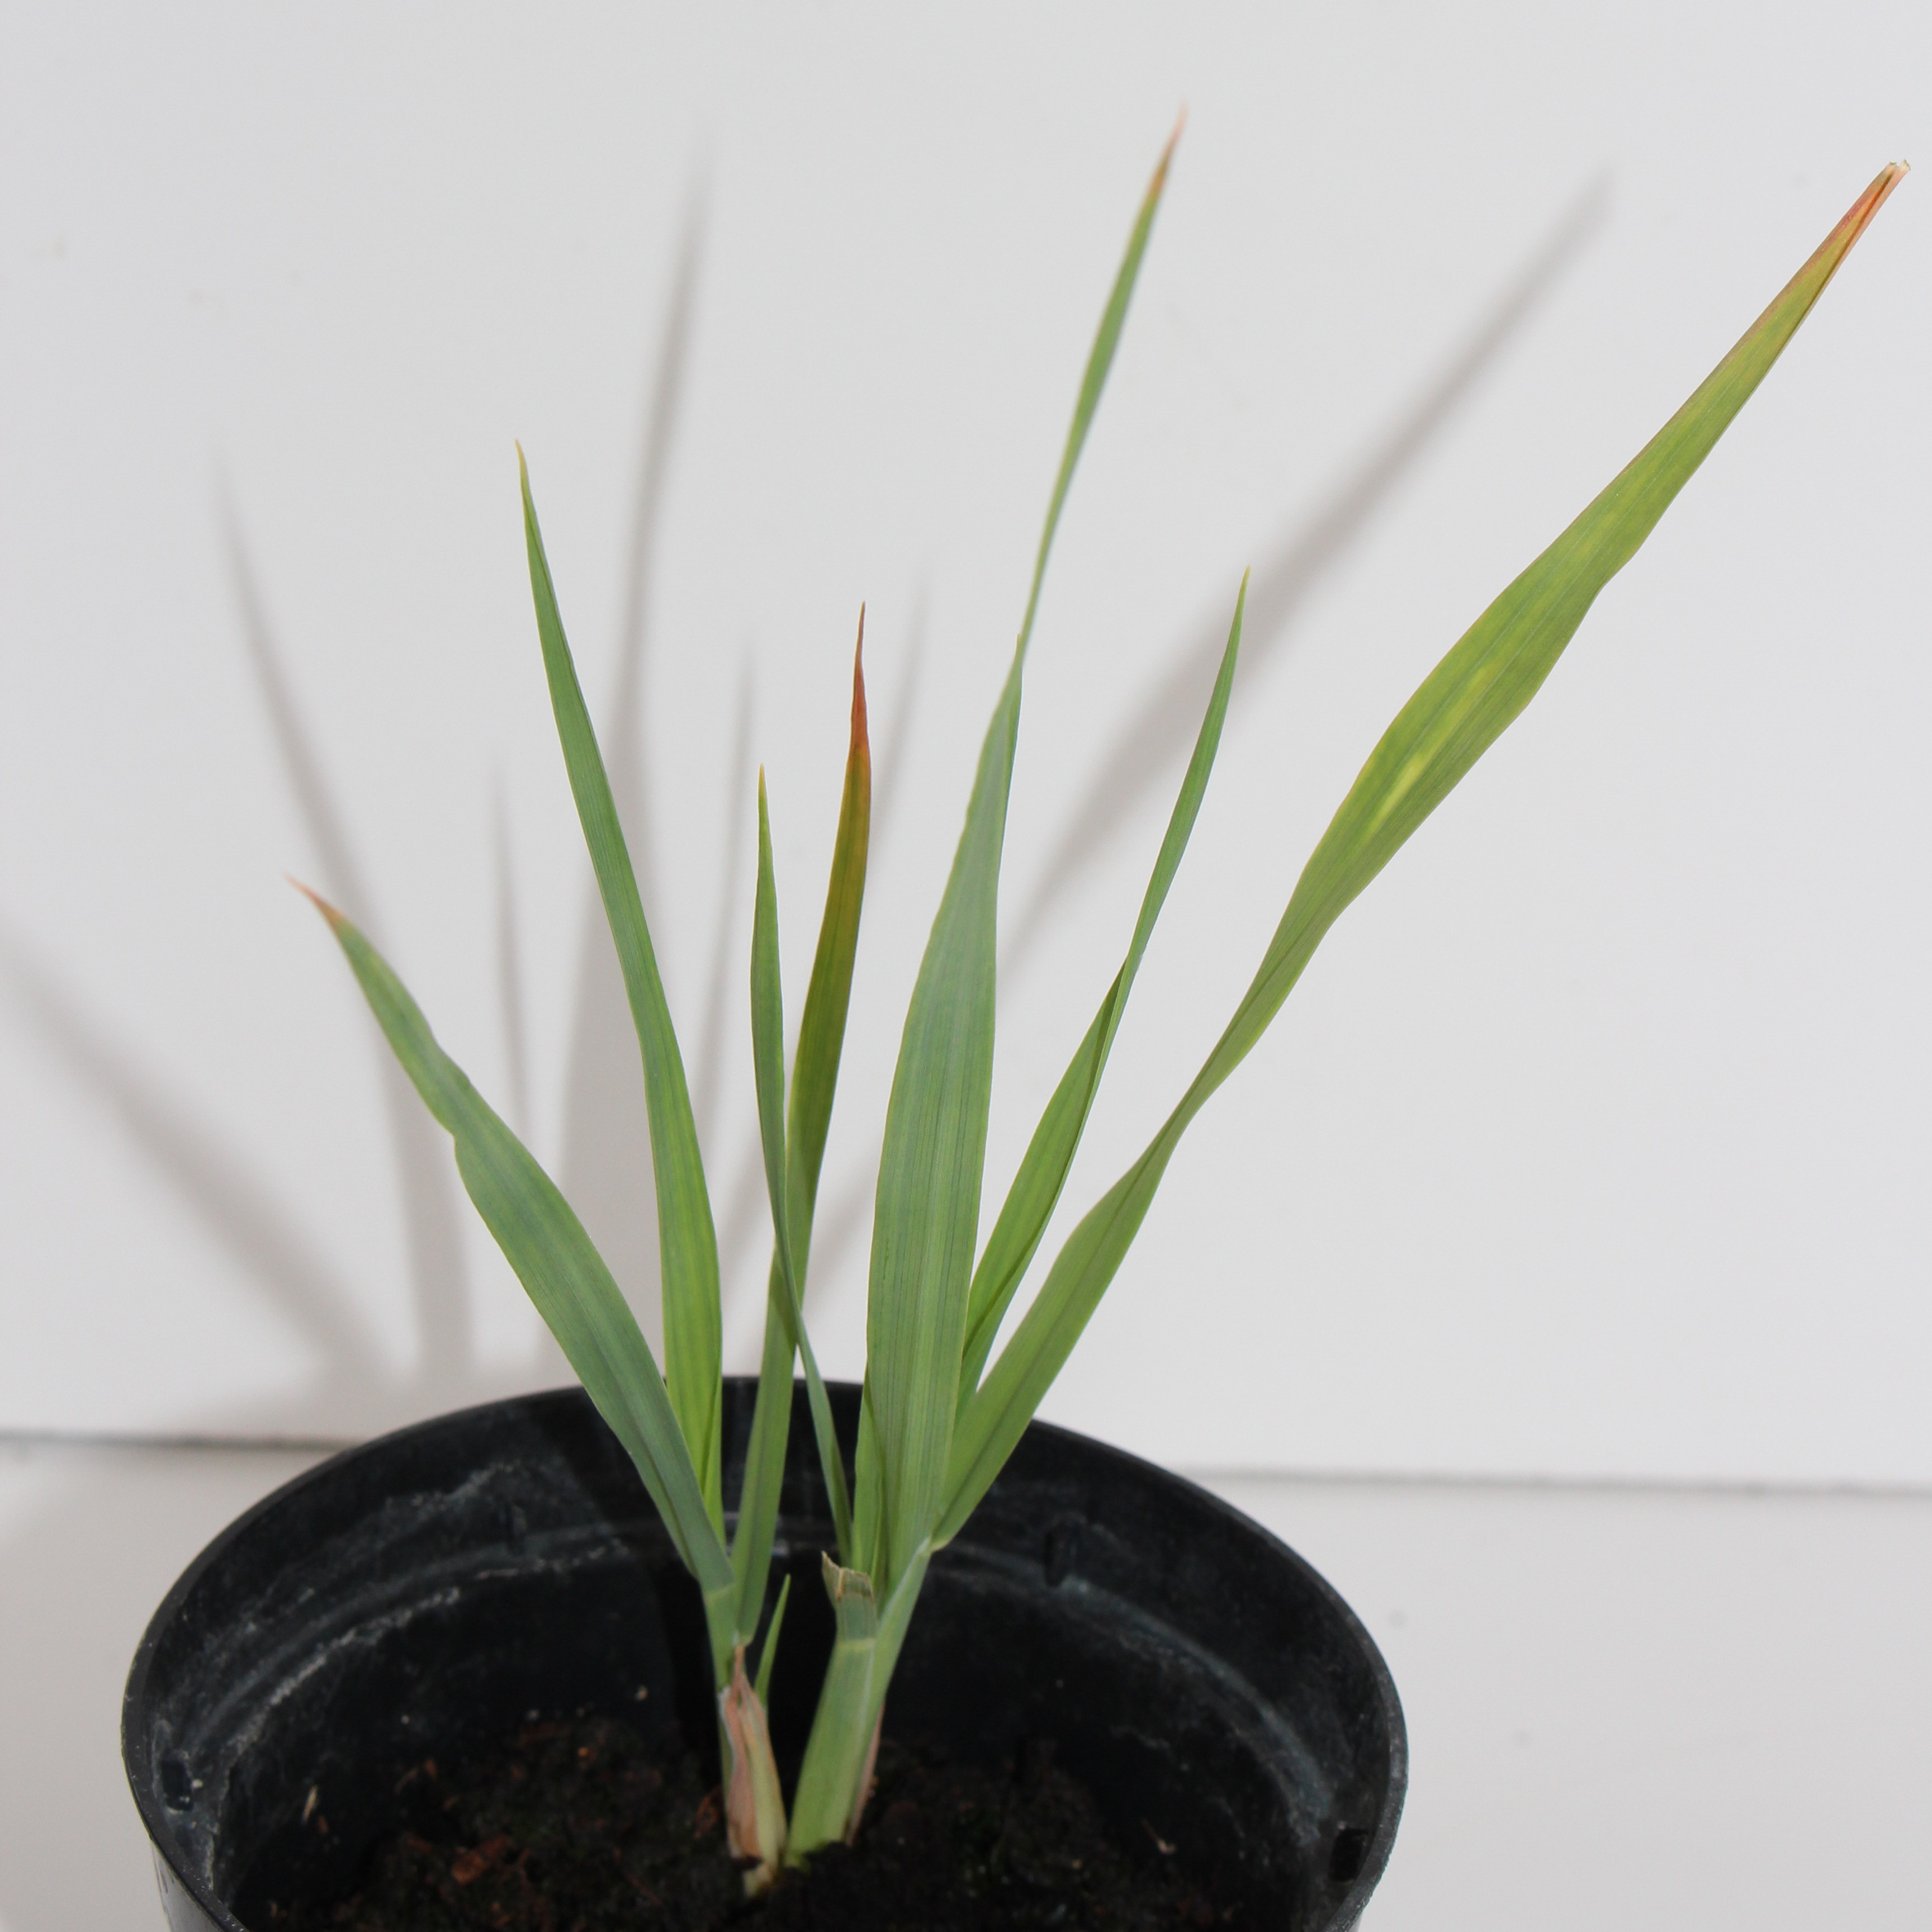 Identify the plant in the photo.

Avena sterilis
